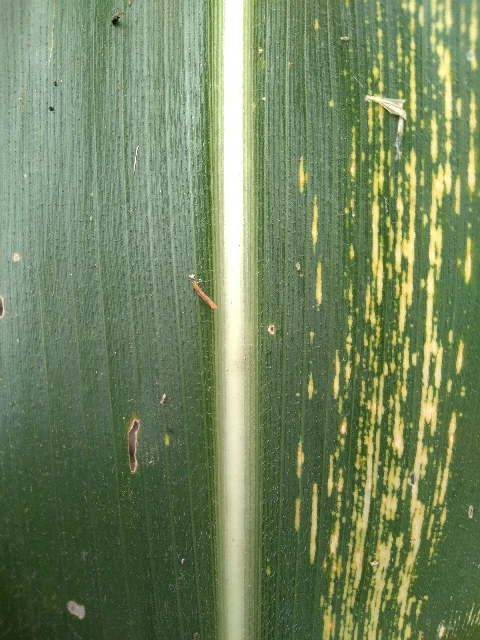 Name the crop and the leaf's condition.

maize, maize streak virus
